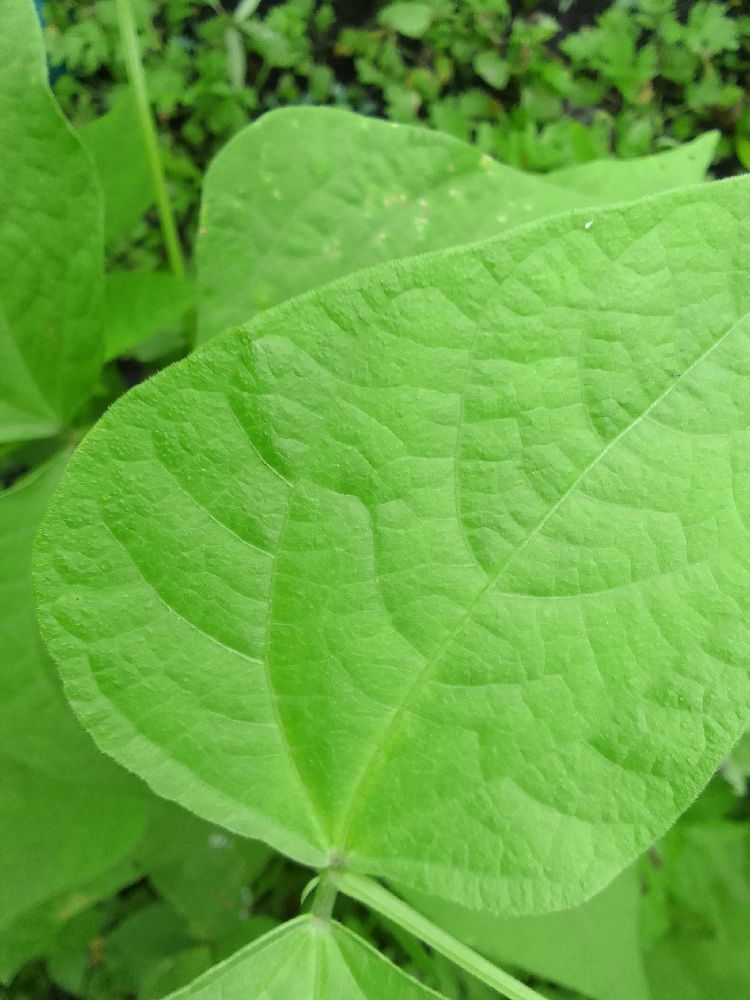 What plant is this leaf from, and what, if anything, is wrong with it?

common bean, healthy
